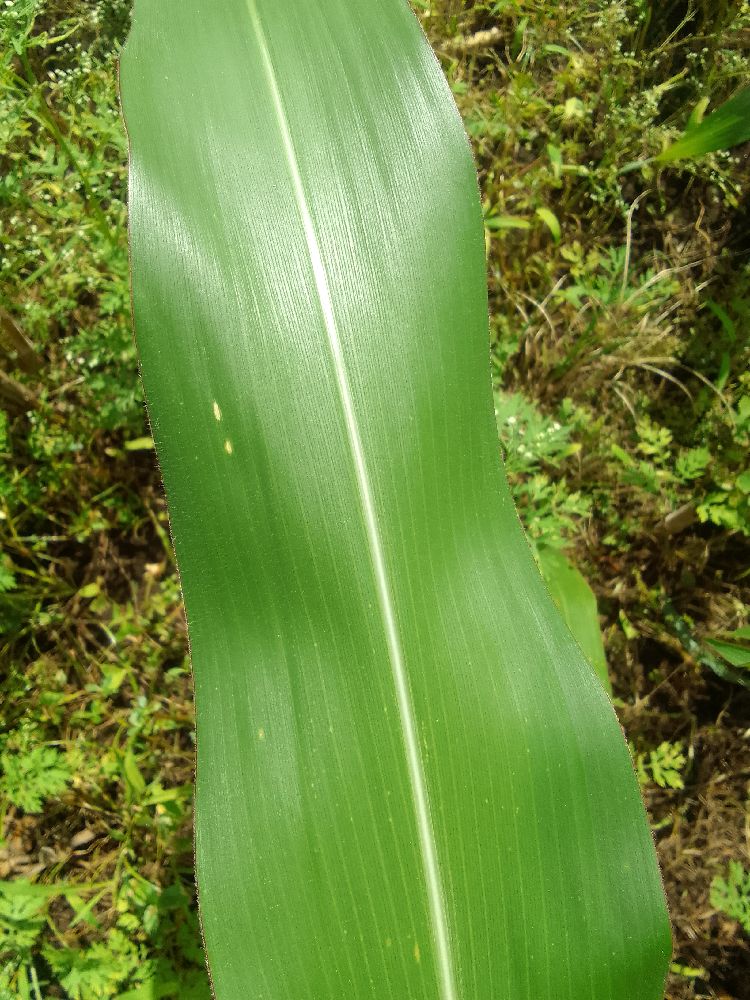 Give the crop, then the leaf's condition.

maize, healthy
